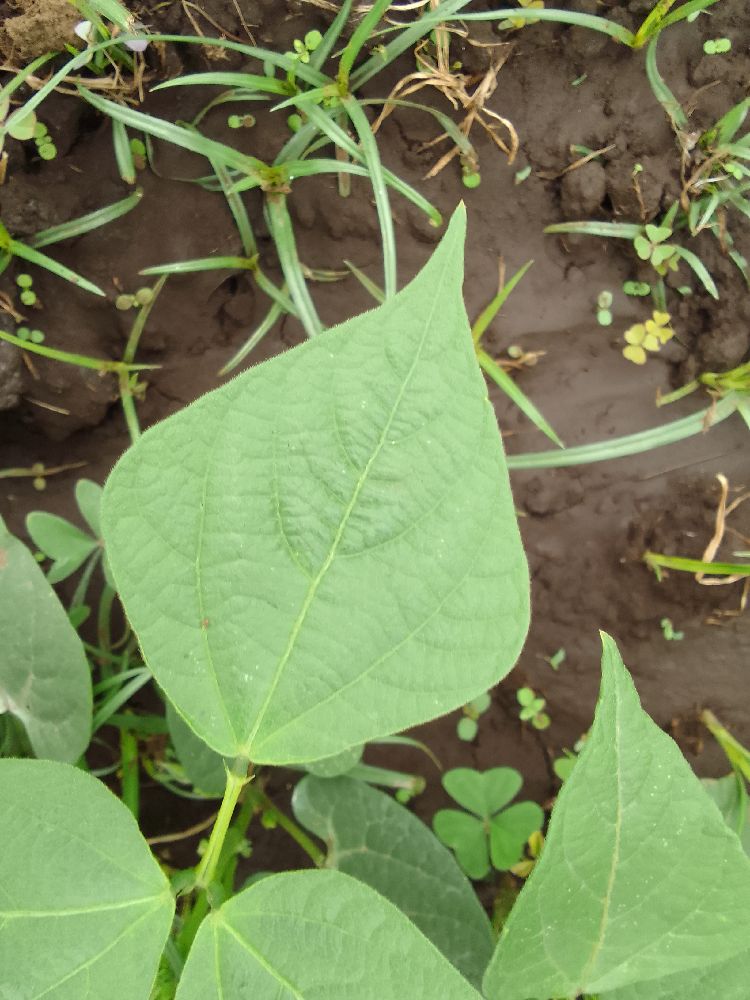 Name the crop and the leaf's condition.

common bean, healthy
